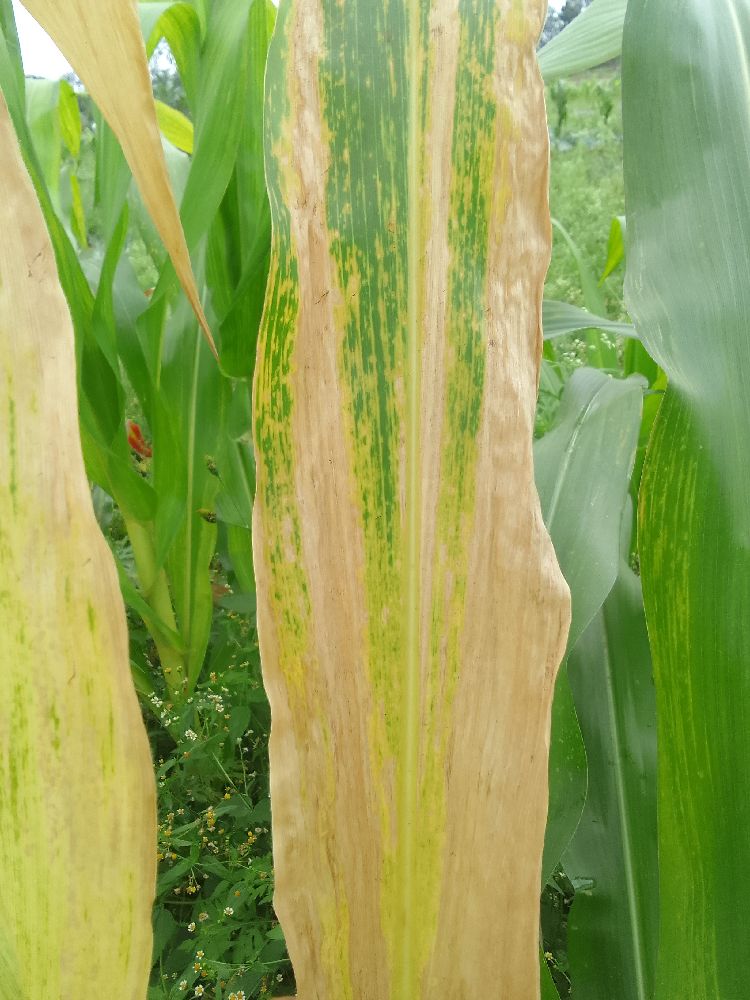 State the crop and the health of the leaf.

maize, maize lethal necrosis
